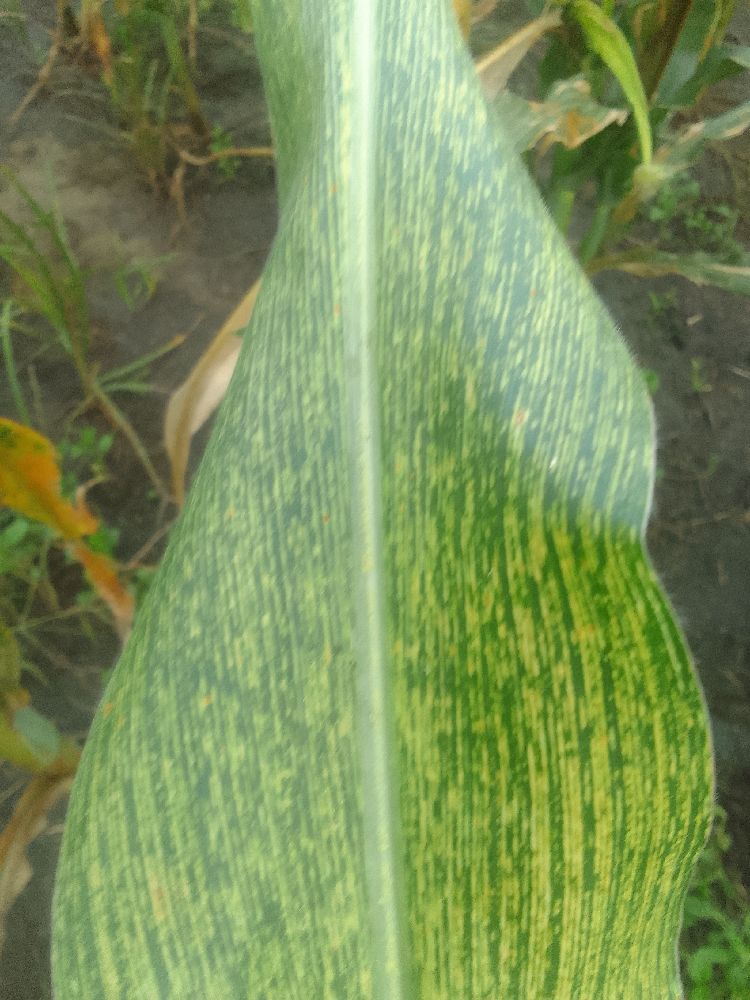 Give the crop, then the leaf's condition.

maize, maize streak virus
